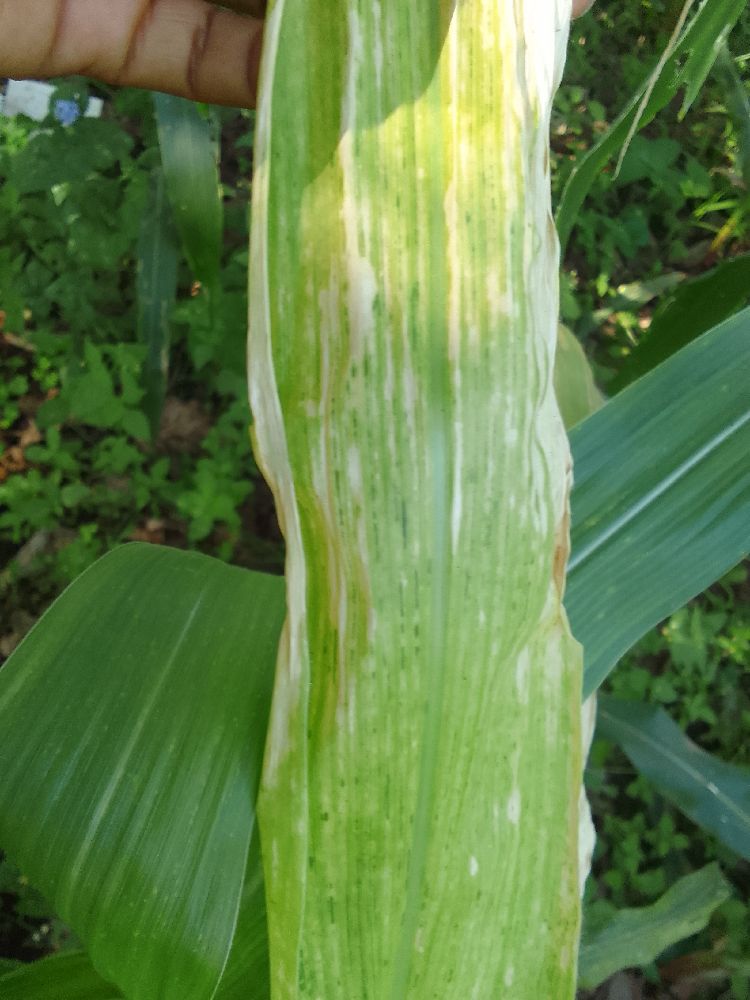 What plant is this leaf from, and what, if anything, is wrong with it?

maize, maize lethal necrosis
